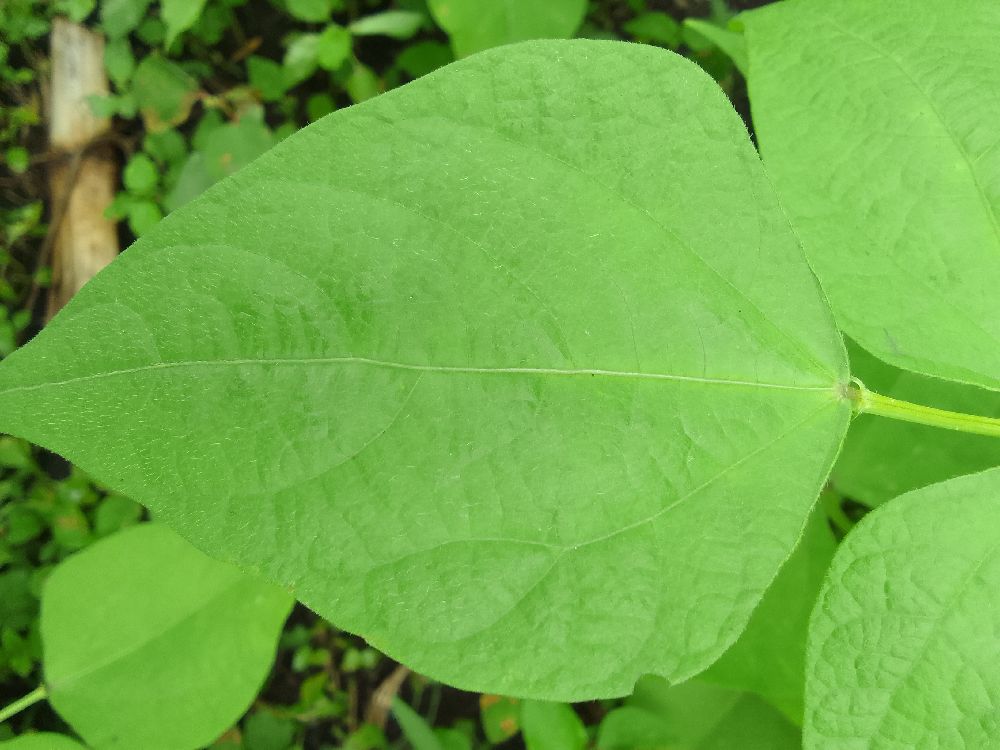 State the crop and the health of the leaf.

common bean, healthy
